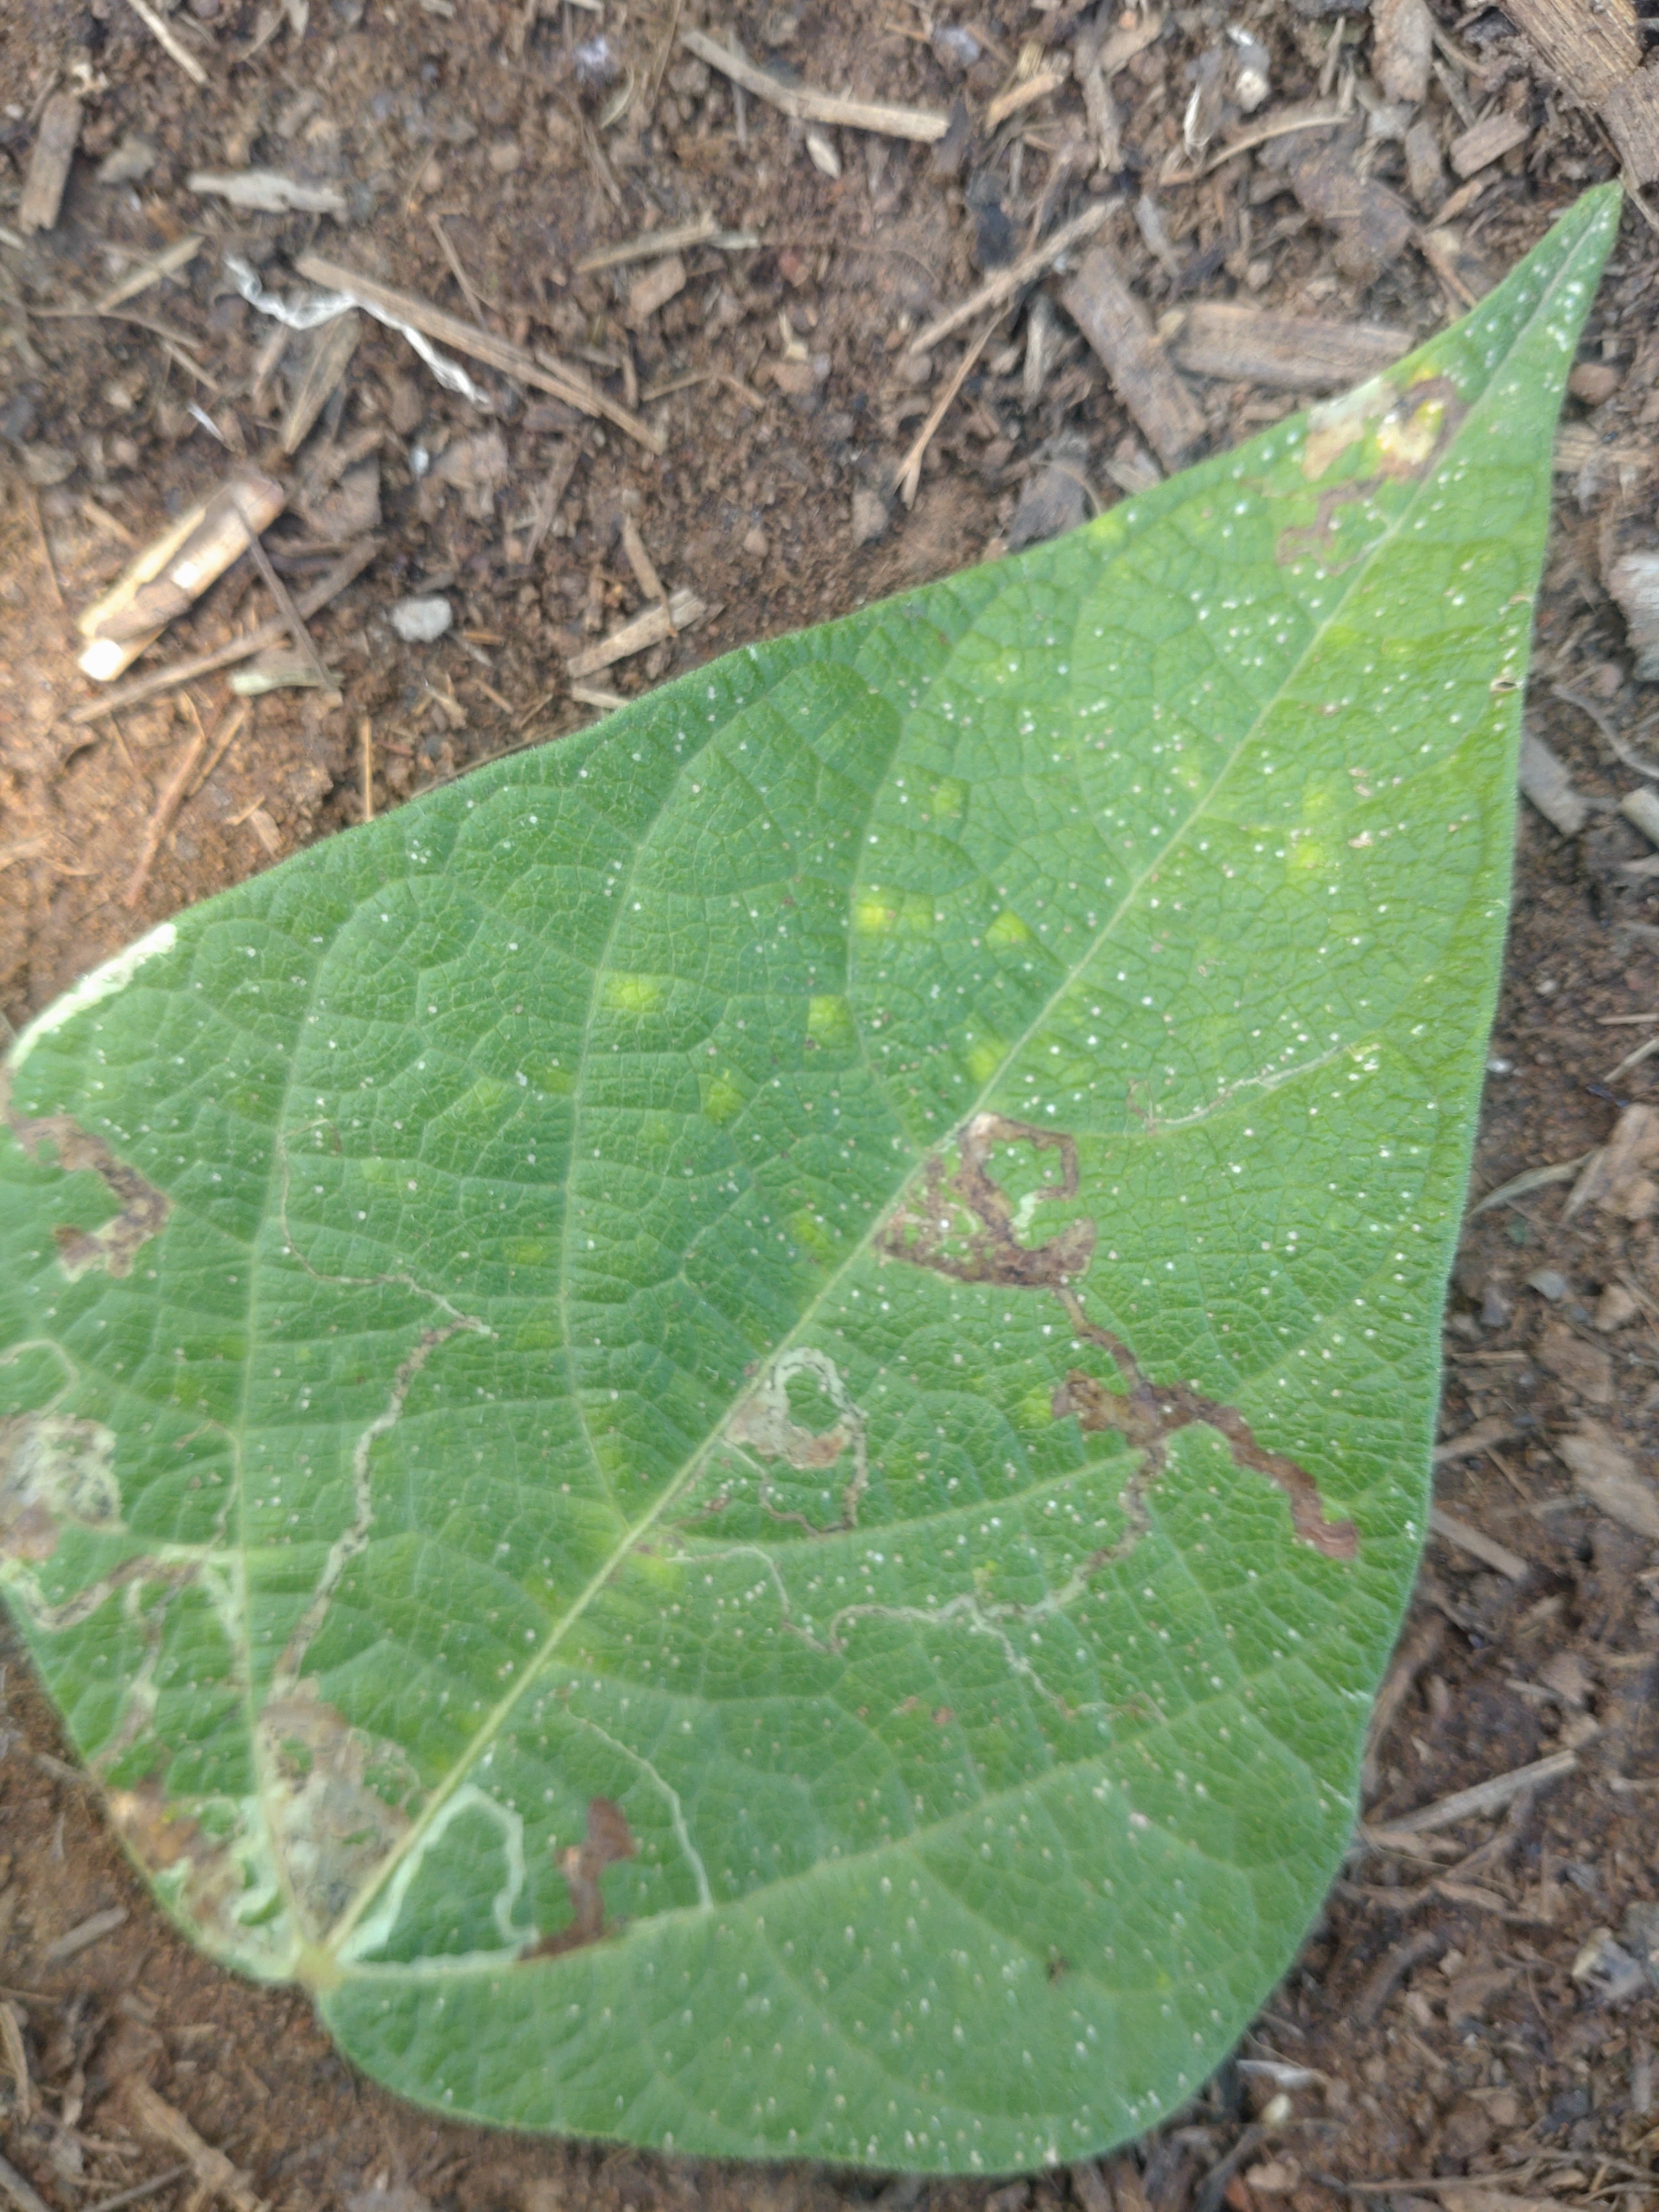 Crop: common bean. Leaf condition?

anthracnose
